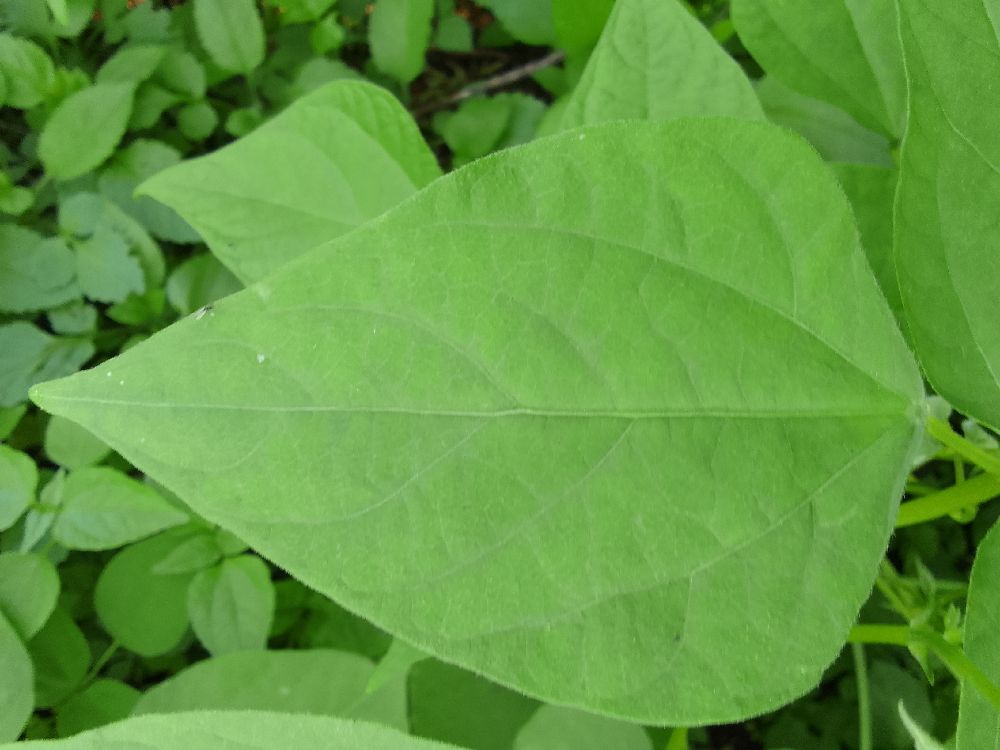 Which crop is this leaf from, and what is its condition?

common bean, healthy
